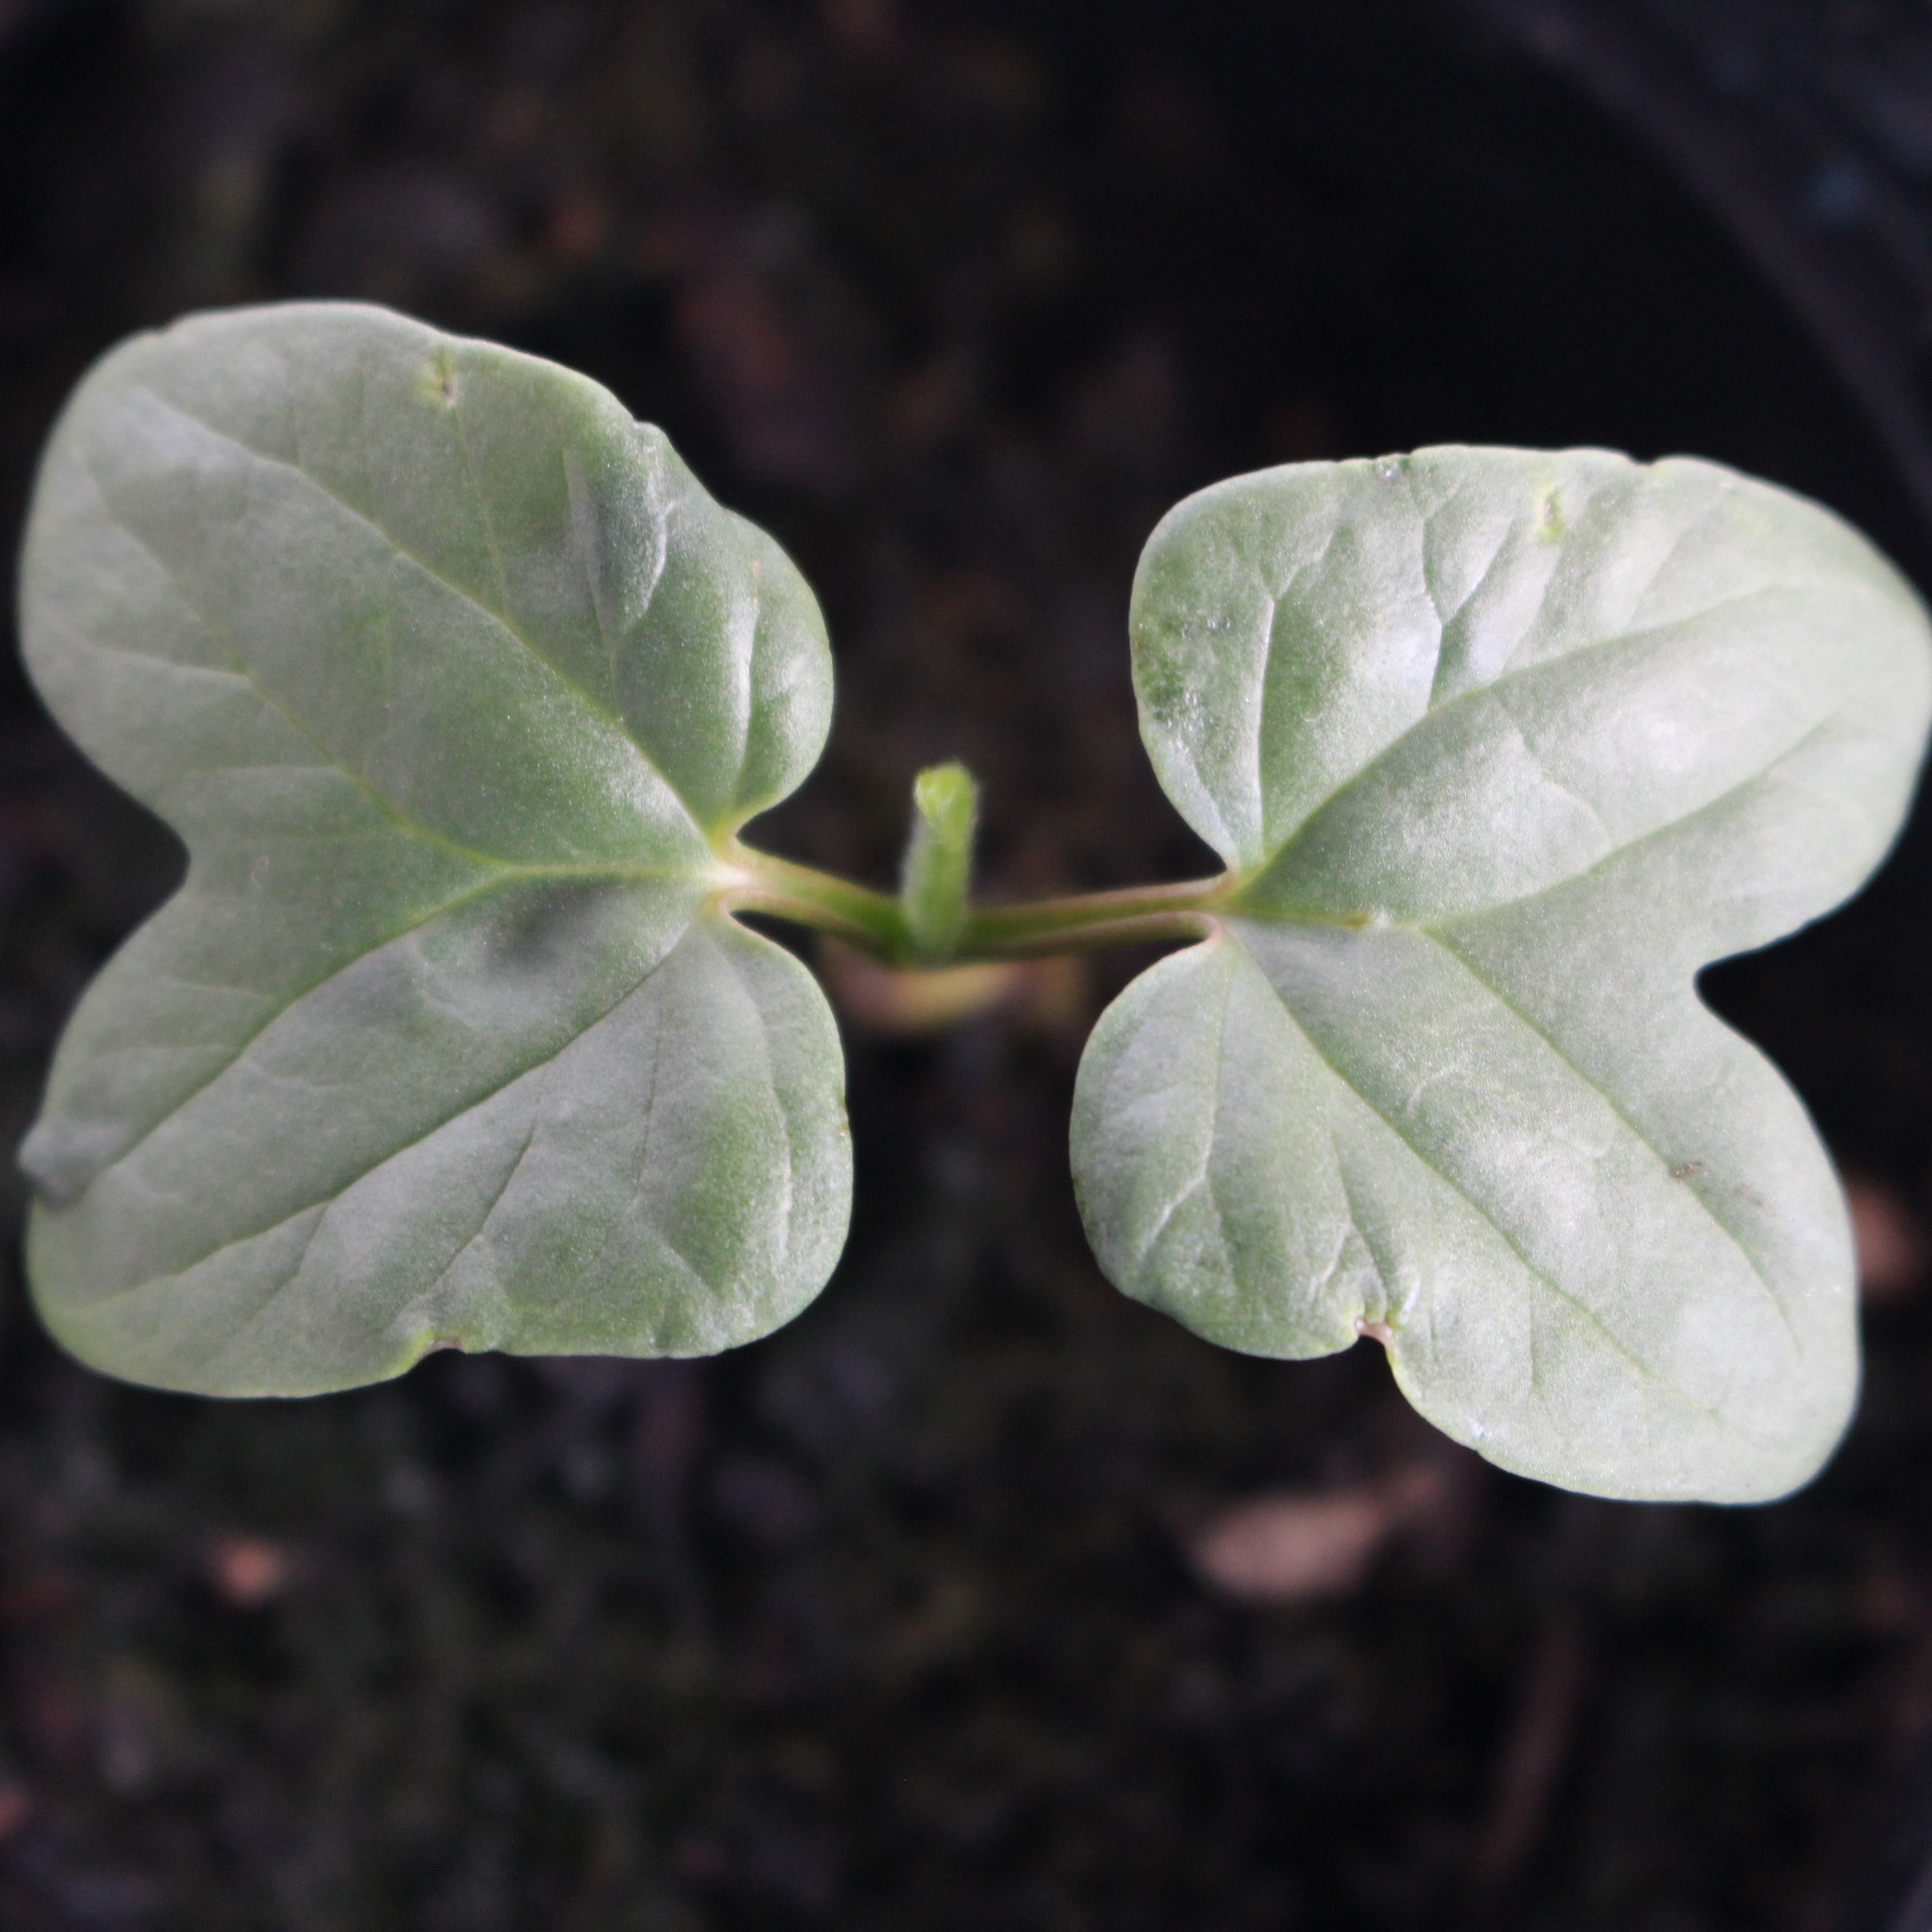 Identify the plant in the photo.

Convolvulus arvensis
